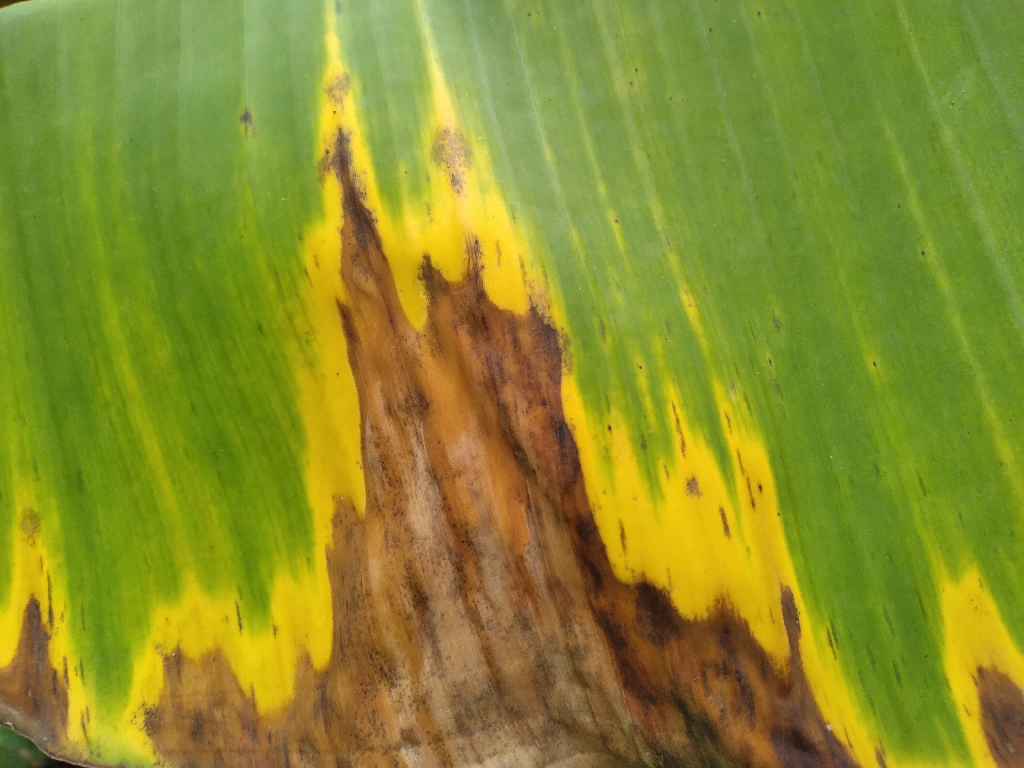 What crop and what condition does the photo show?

banana, black sigatoka
